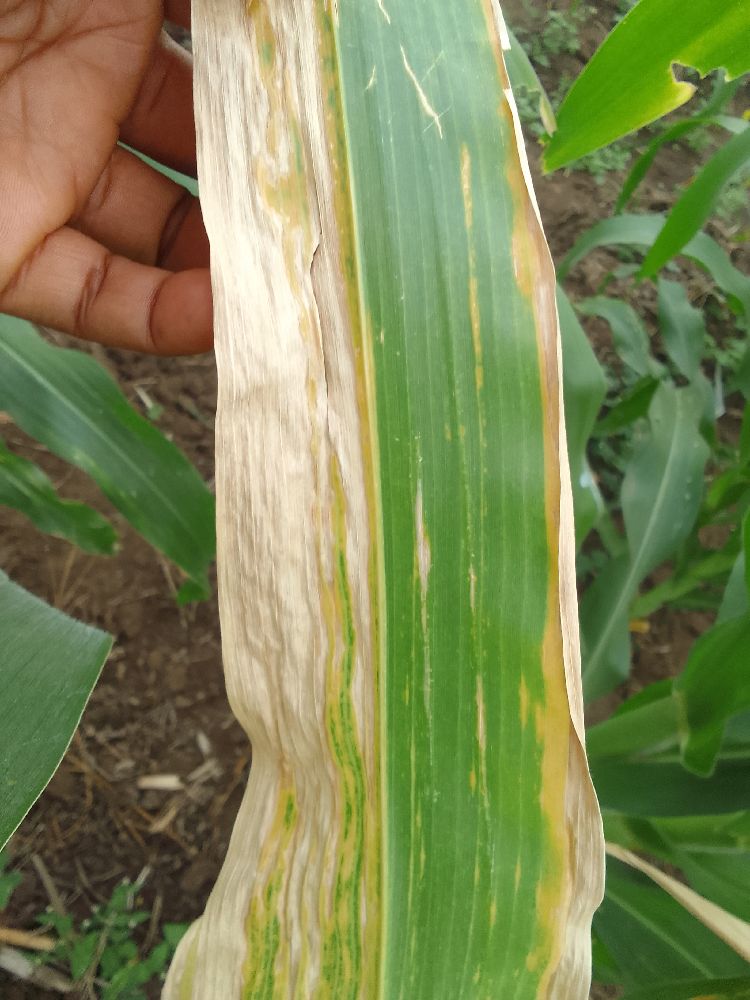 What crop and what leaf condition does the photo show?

maize, maize lethal necrosis
